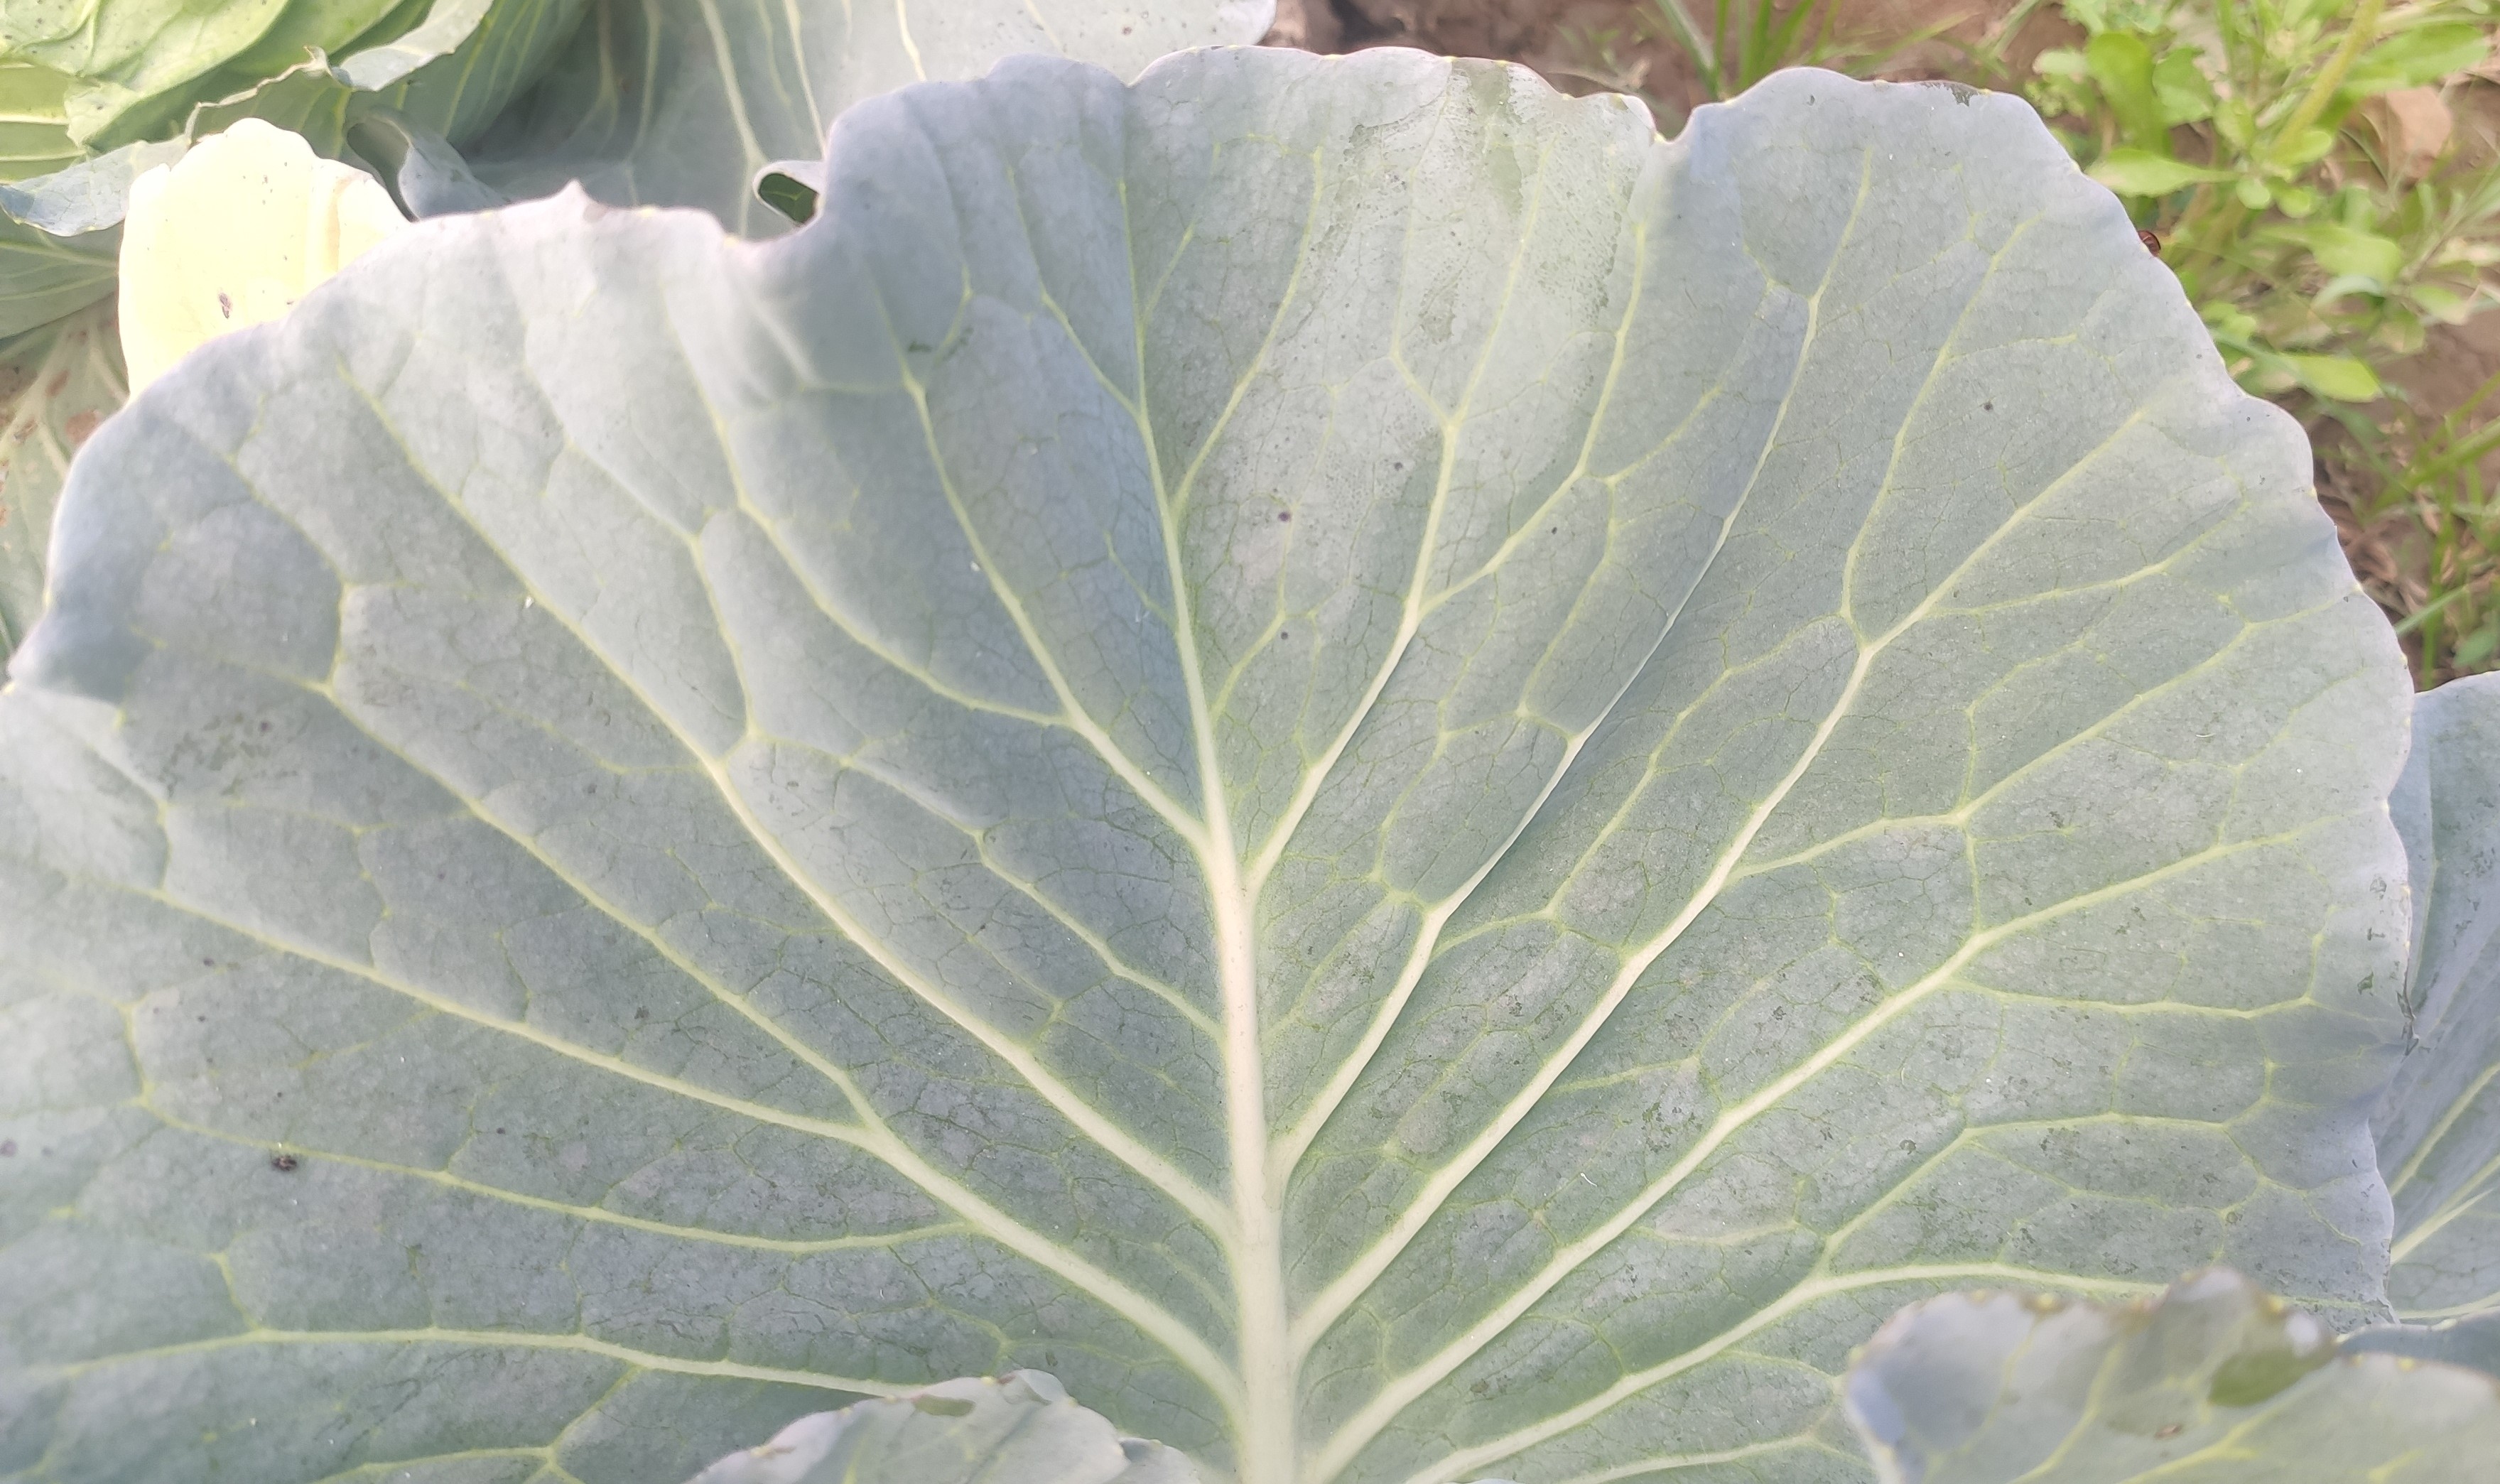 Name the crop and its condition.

cabbage, healthy
